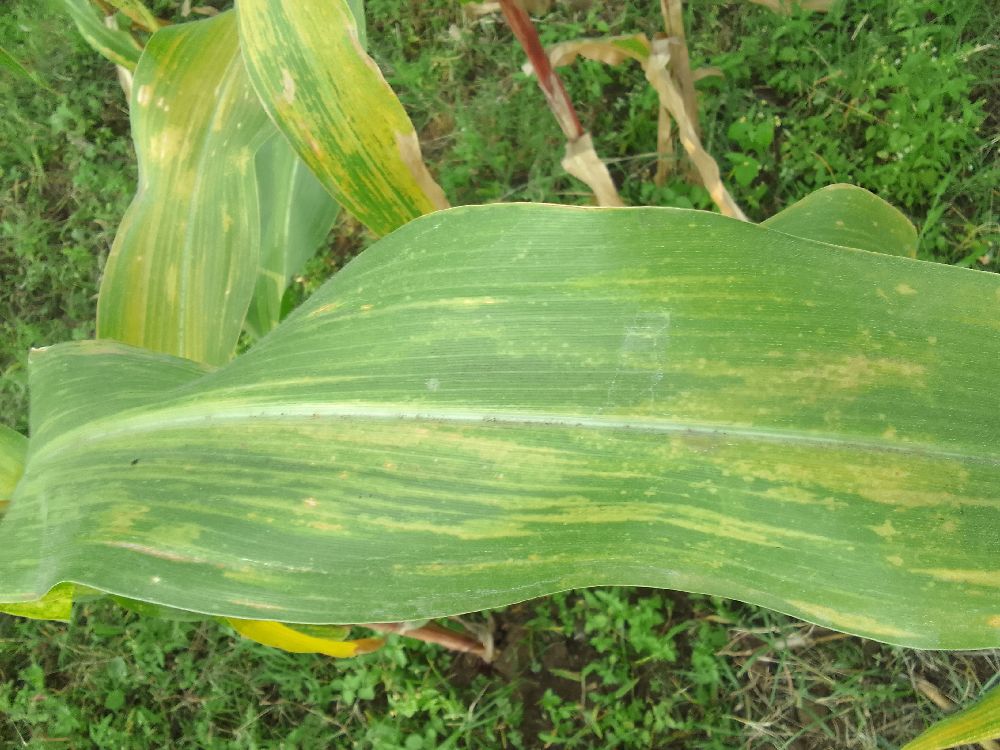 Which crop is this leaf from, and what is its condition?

maize, maize lethal necrosis
